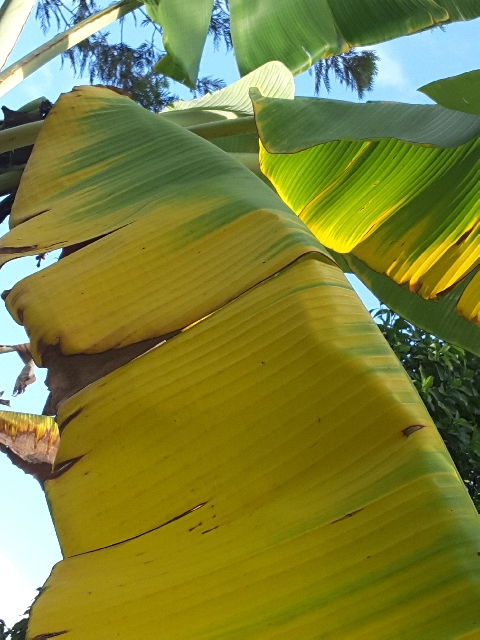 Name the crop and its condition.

banana, fusarium wilt race 1
